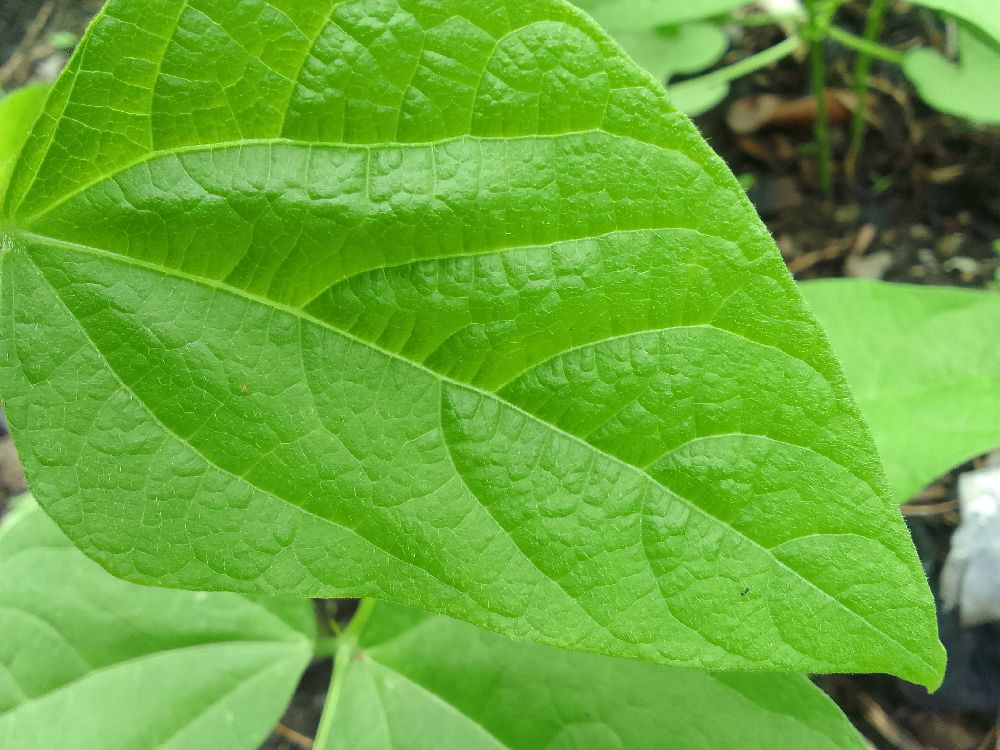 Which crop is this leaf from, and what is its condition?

common bean, healthy
